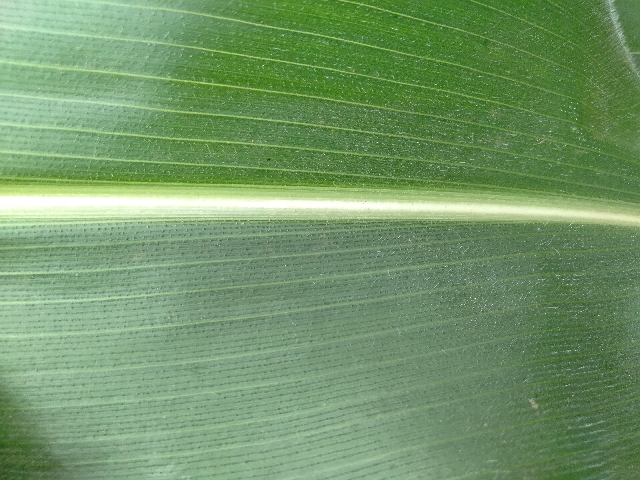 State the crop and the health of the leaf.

maize, healthy
